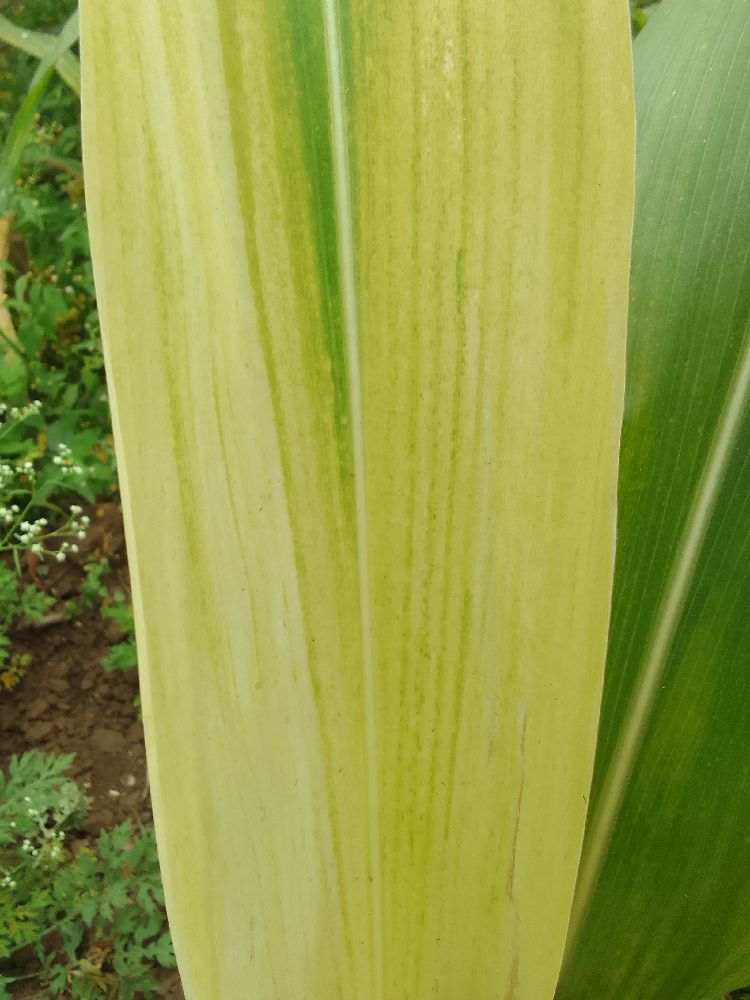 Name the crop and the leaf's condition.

maize, maize lethal necrosis
